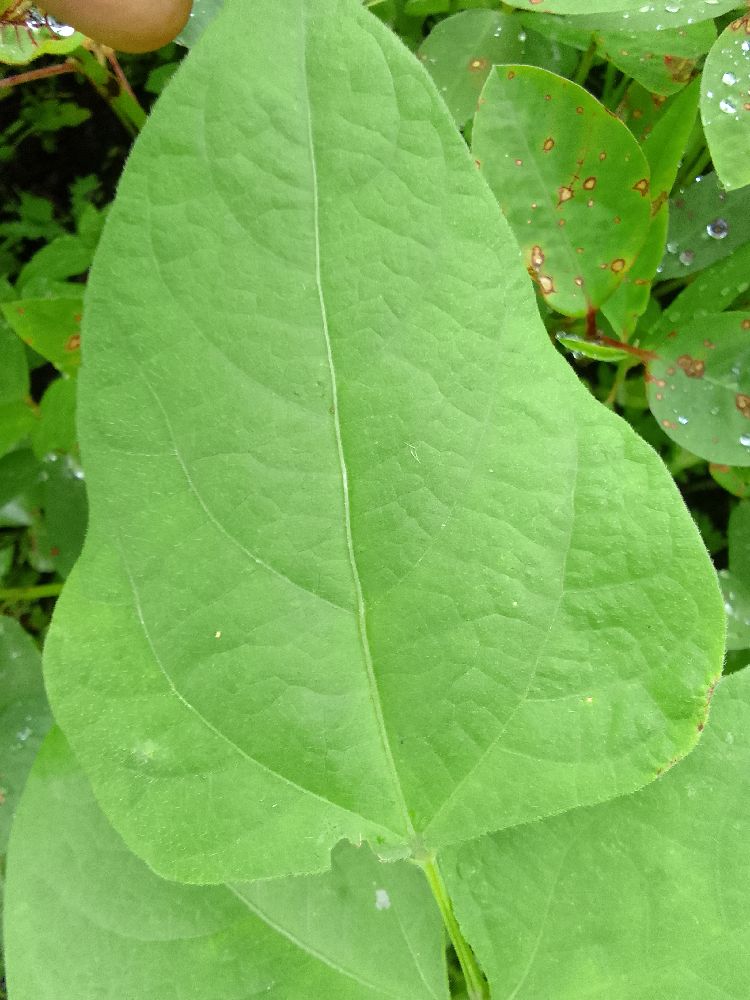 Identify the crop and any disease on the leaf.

common bean, healthy
